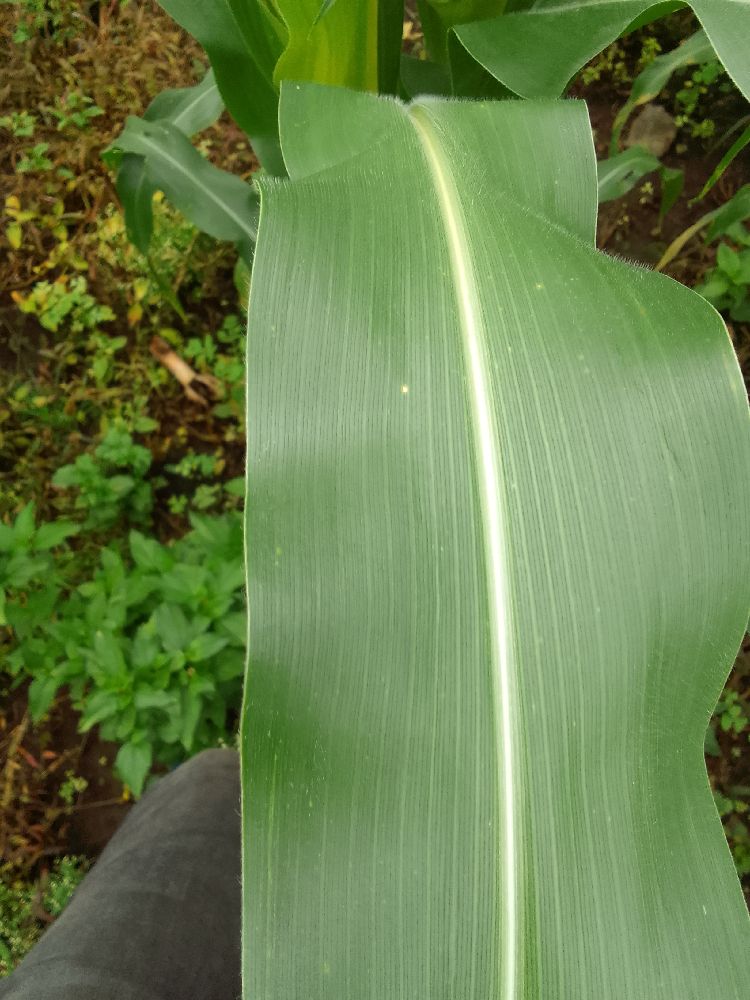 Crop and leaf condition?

maize, healthy
